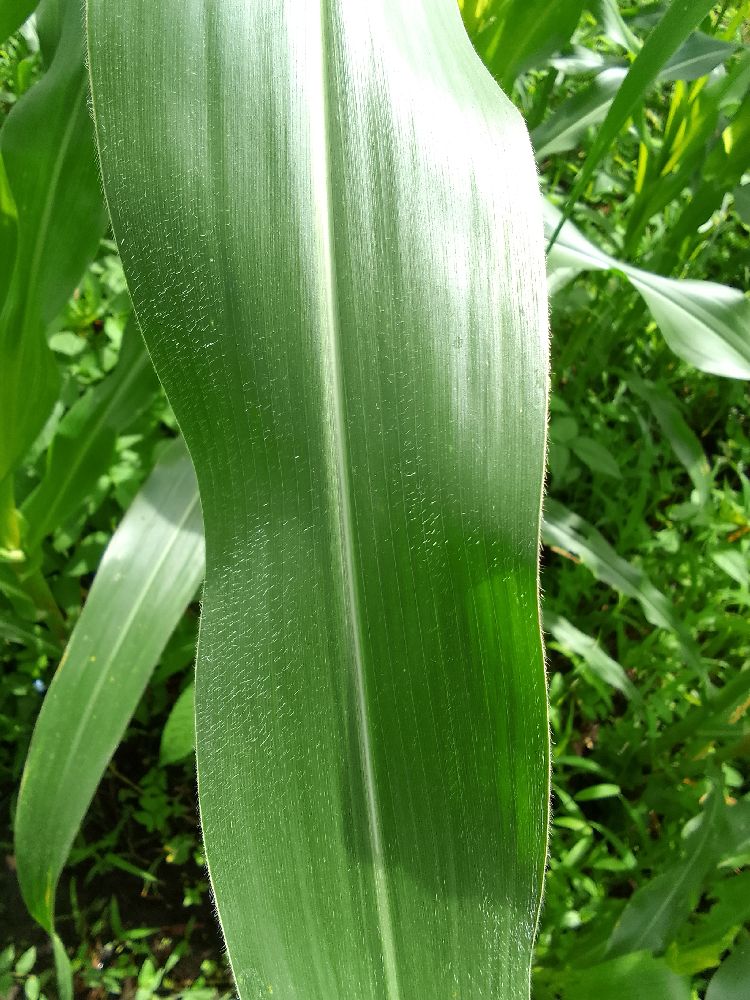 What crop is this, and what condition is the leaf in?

maize, healthy
